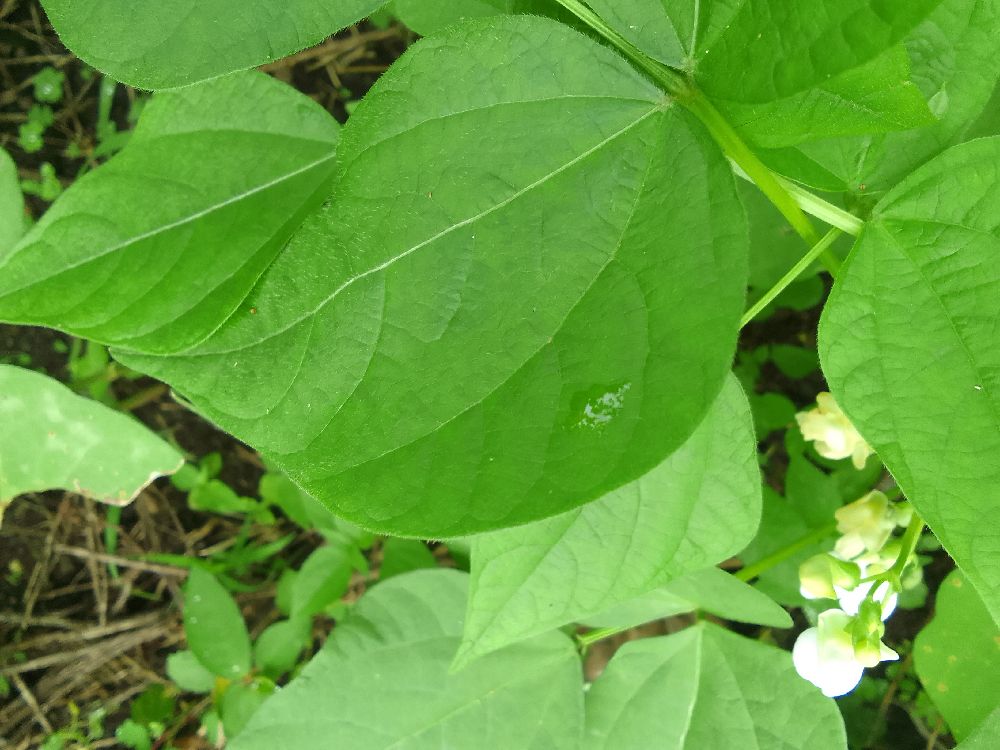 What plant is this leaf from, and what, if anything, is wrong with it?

common bean, healthy
